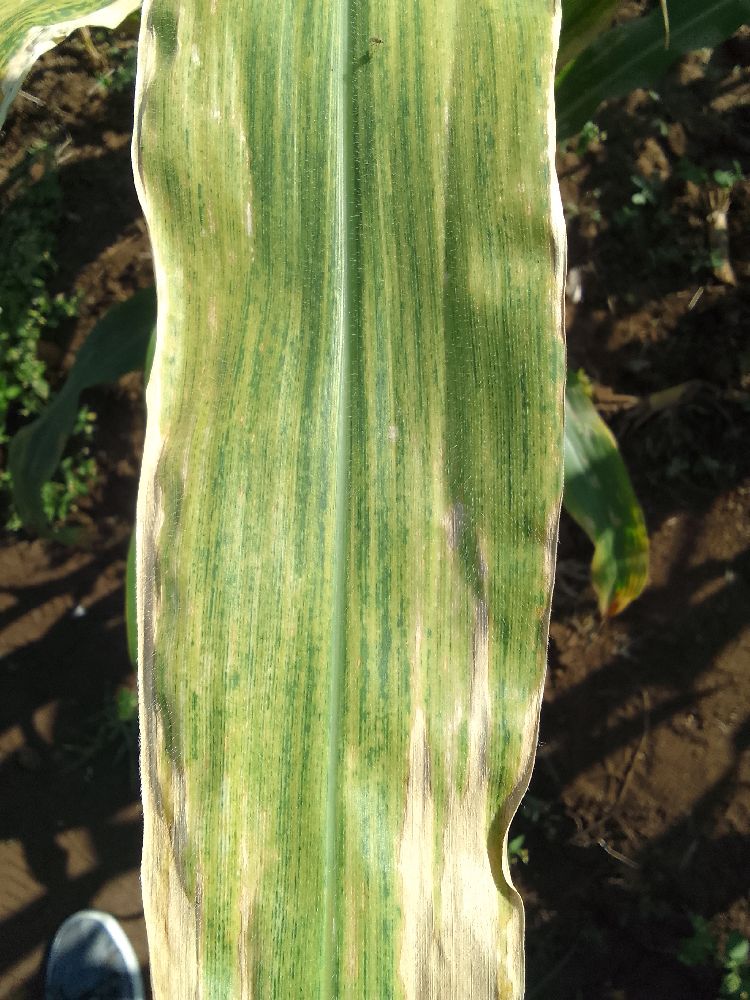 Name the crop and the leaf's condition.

maize, maize lethal necrosis
